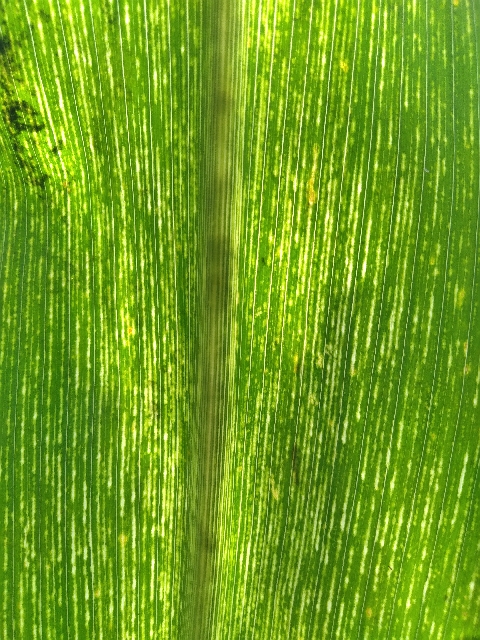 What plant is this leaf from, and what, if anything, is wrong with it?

maize, maize streak virus
